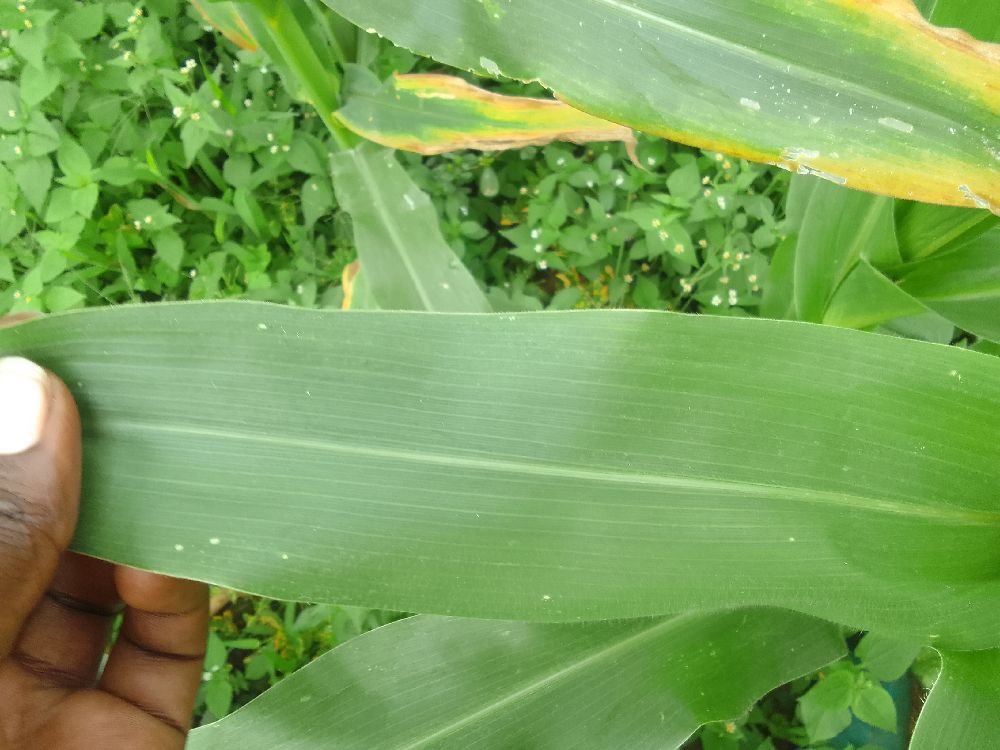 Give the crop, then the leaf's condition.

maize, healthy
